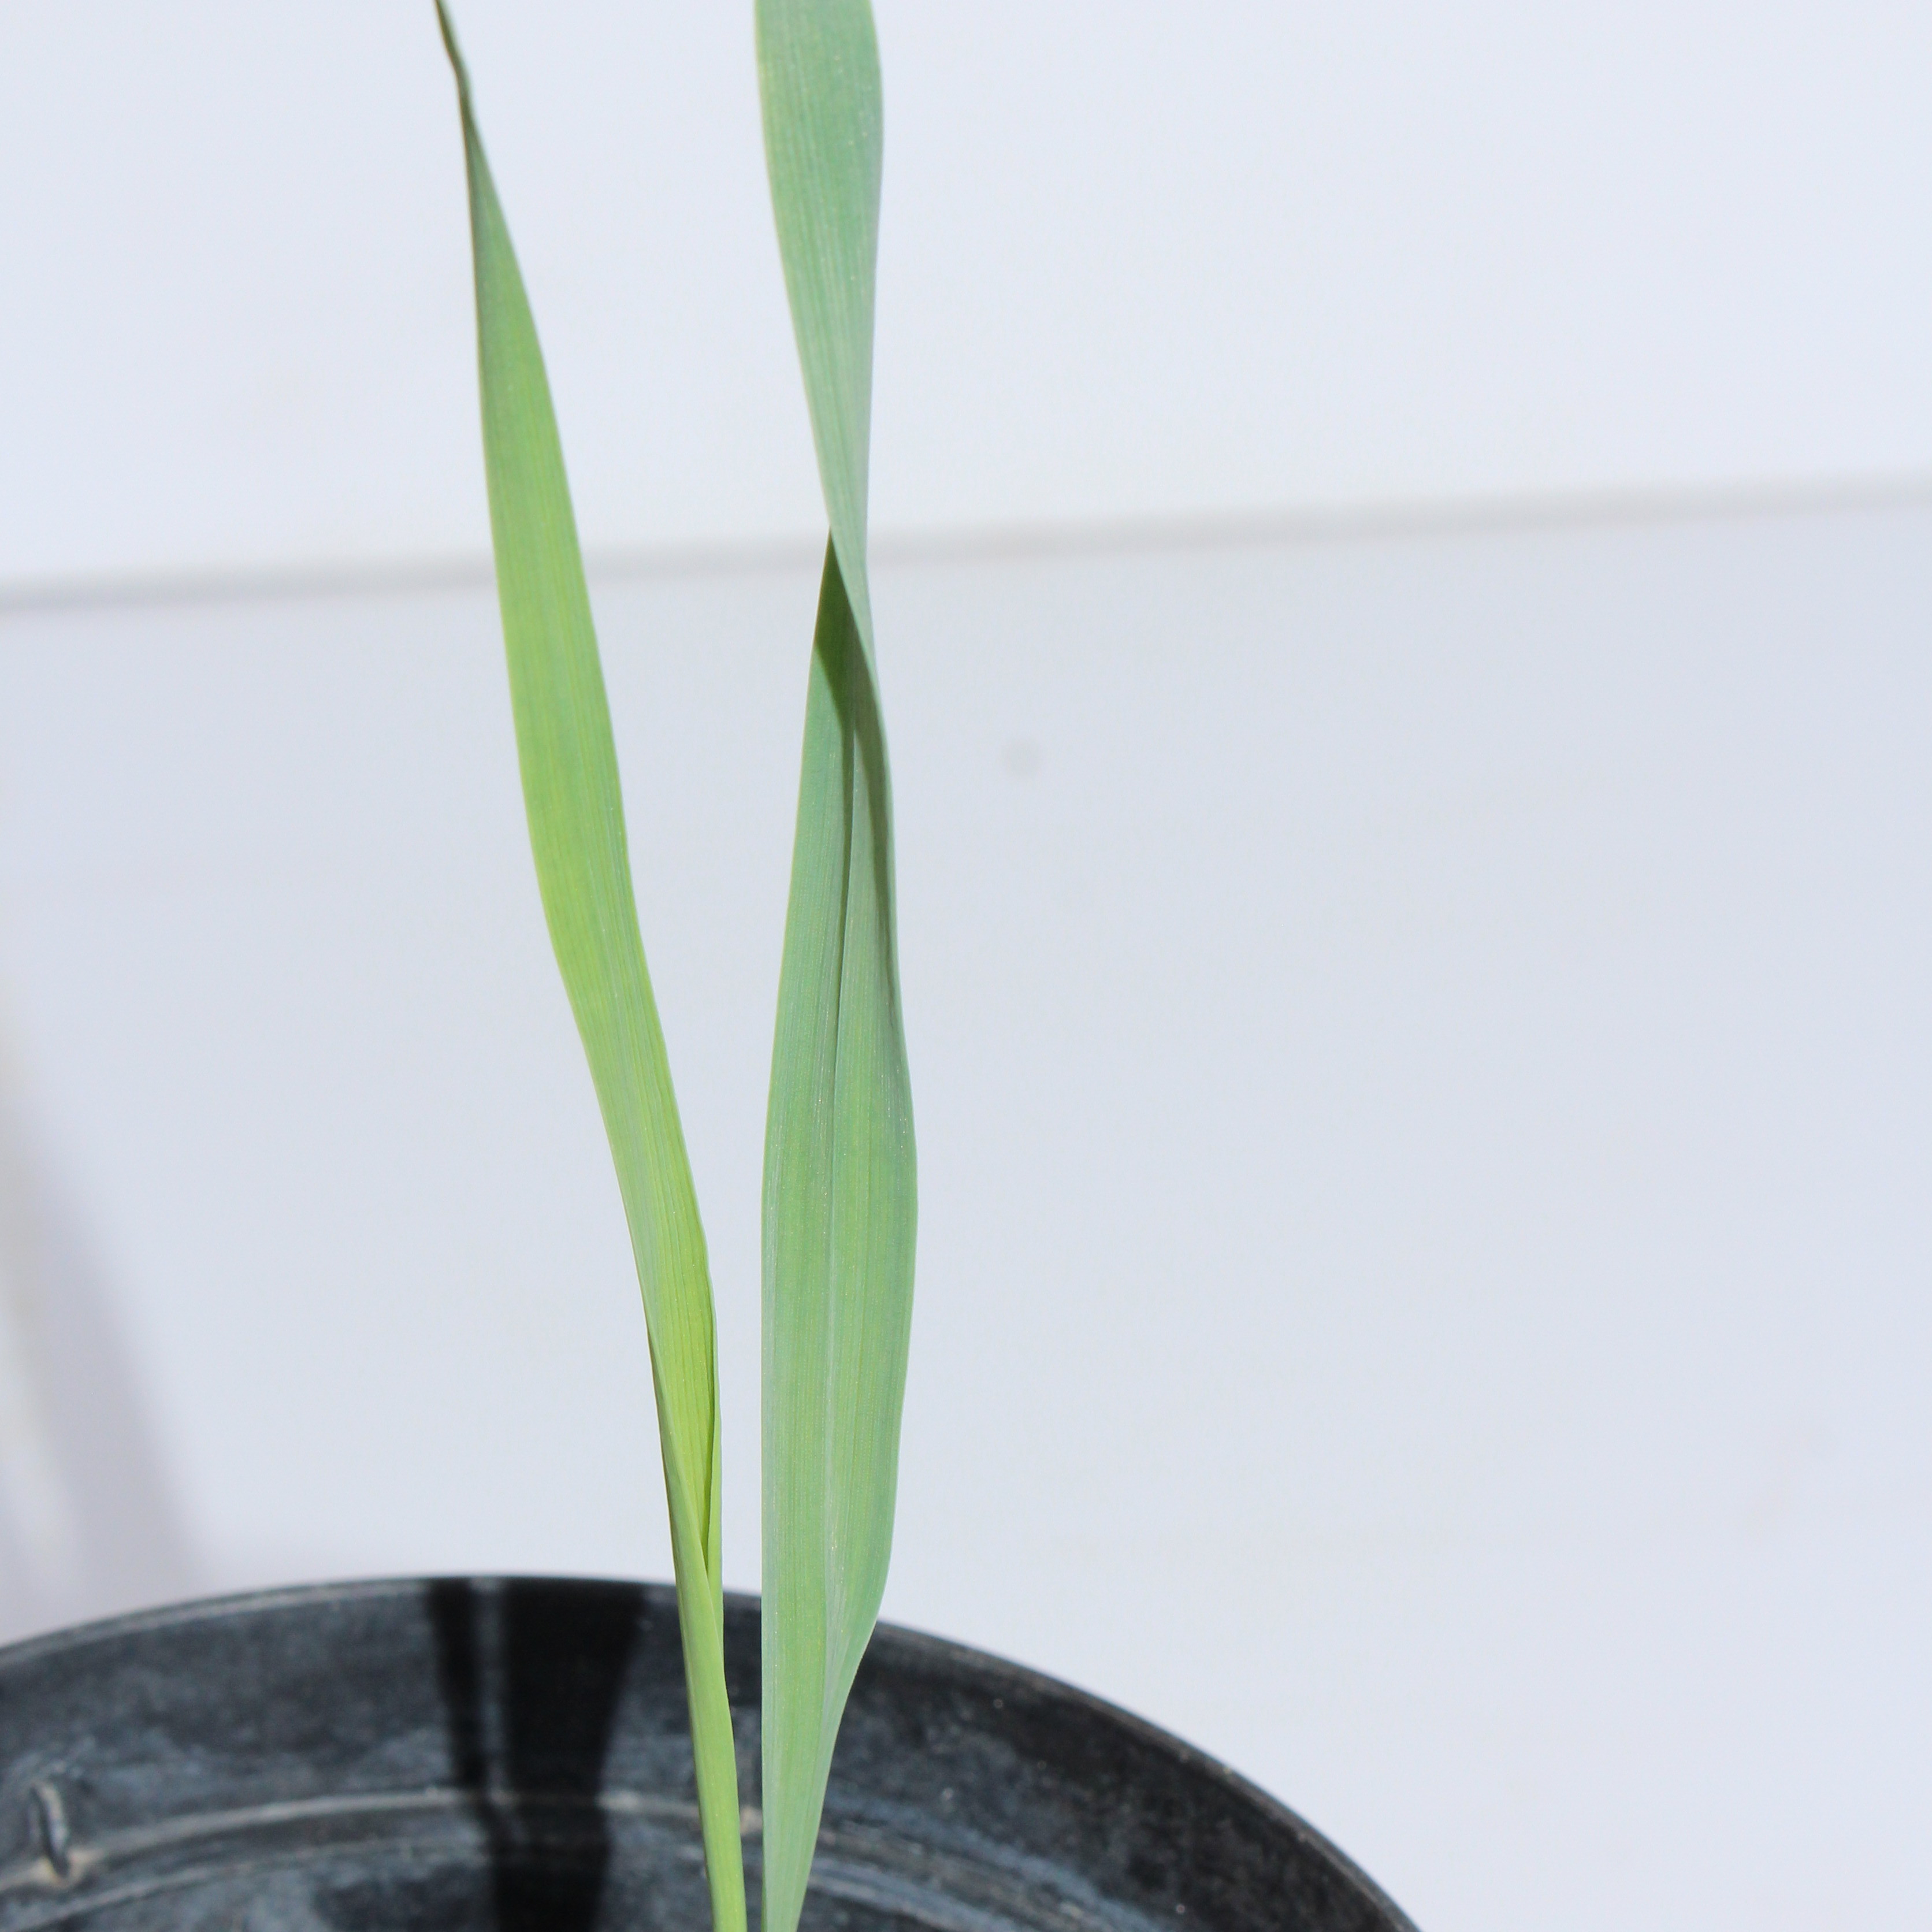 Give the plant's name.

Avena sterilis
